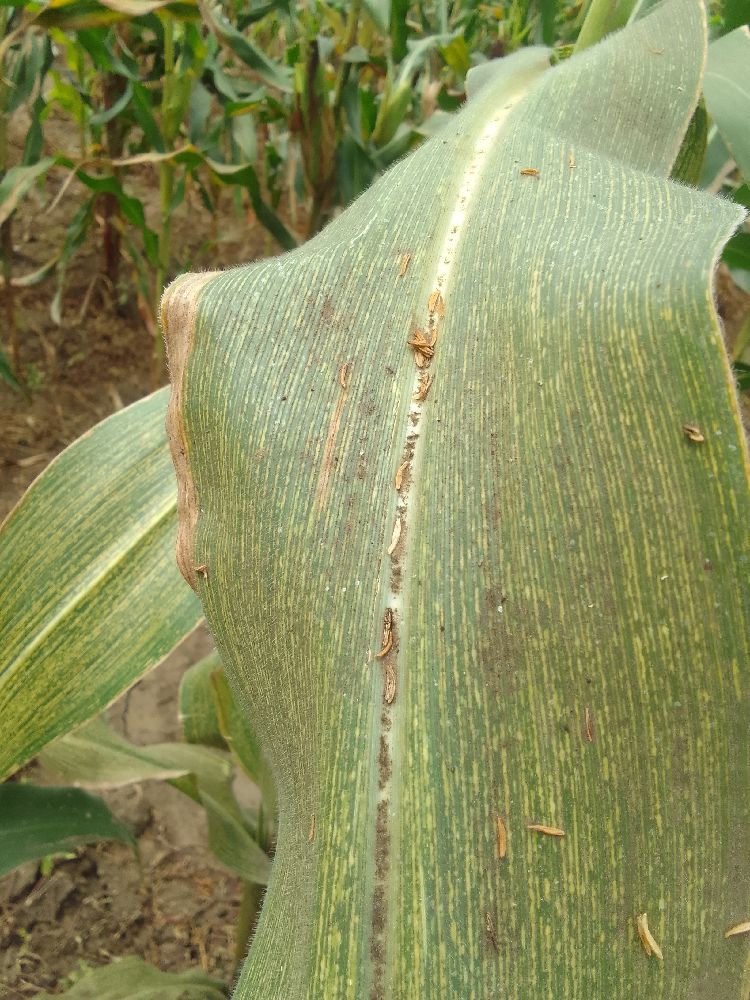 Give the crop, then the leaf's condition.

maize, maize streak virus
